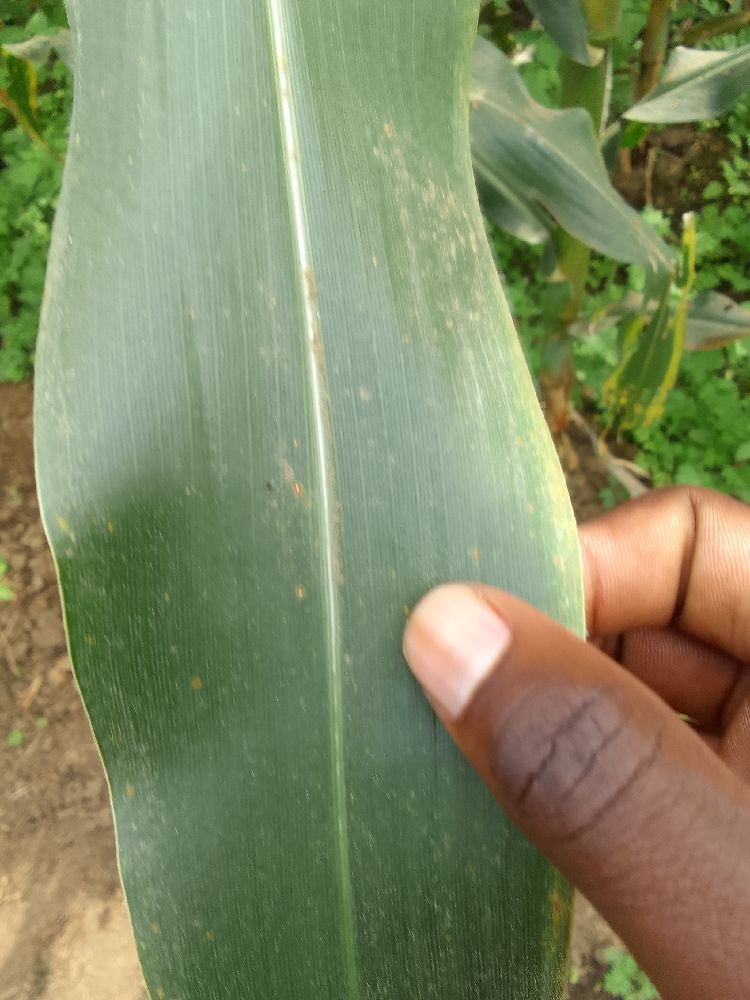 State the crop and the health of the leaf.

maize, healthy
